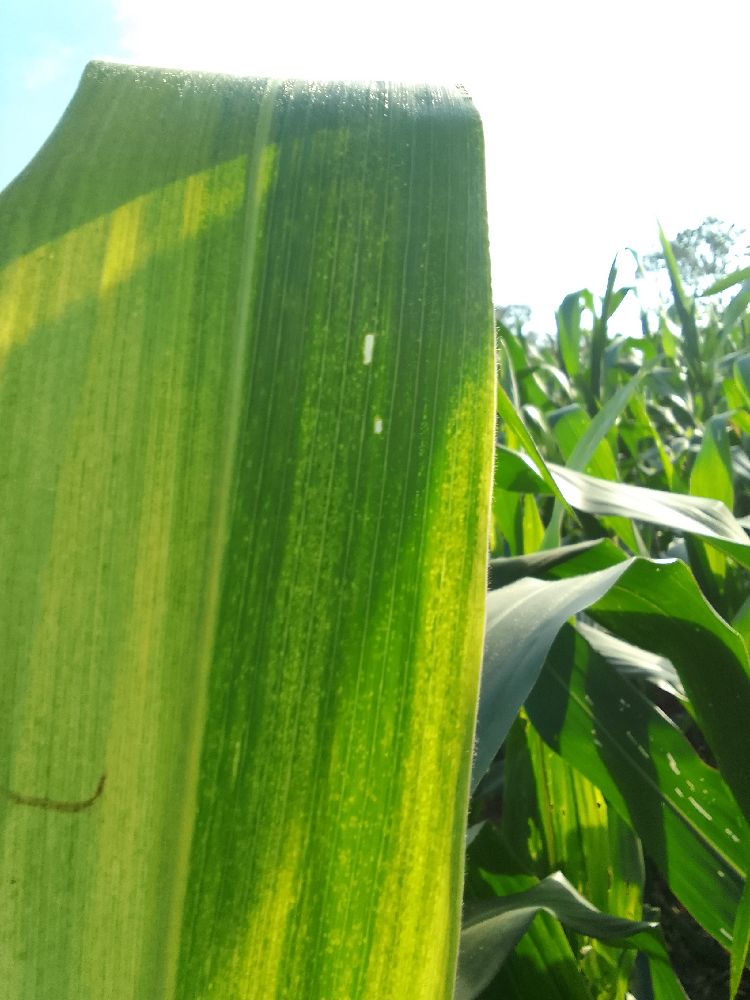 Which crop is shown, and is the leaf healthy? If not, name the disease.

maize, maize lethal necrosis
